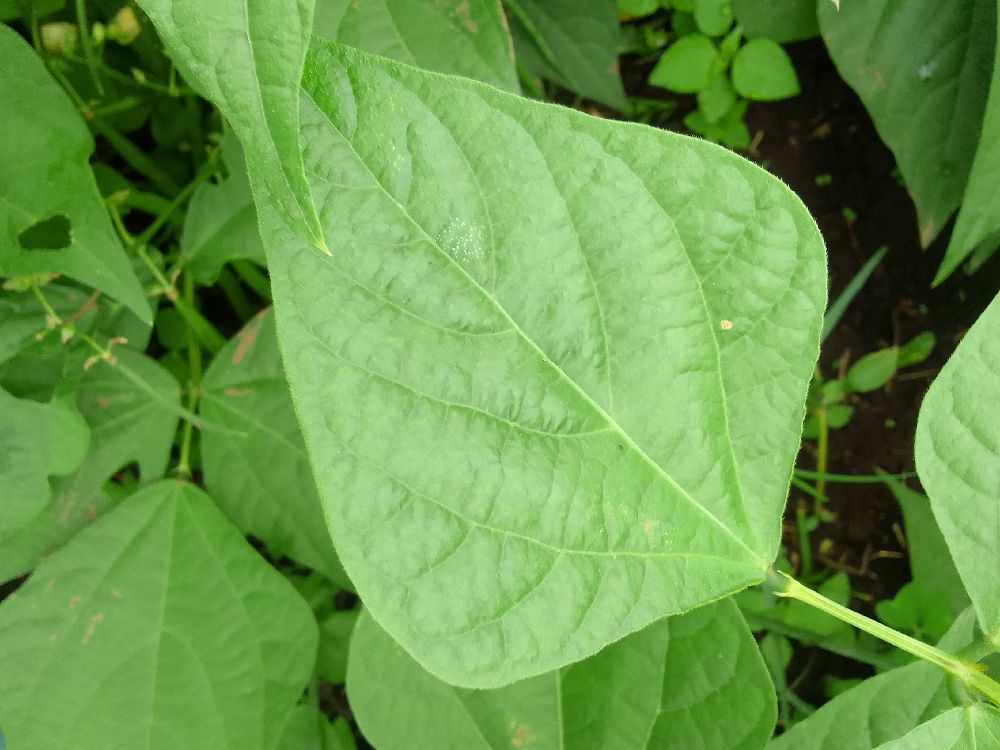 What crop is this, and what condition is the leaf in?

common bean, healthy
